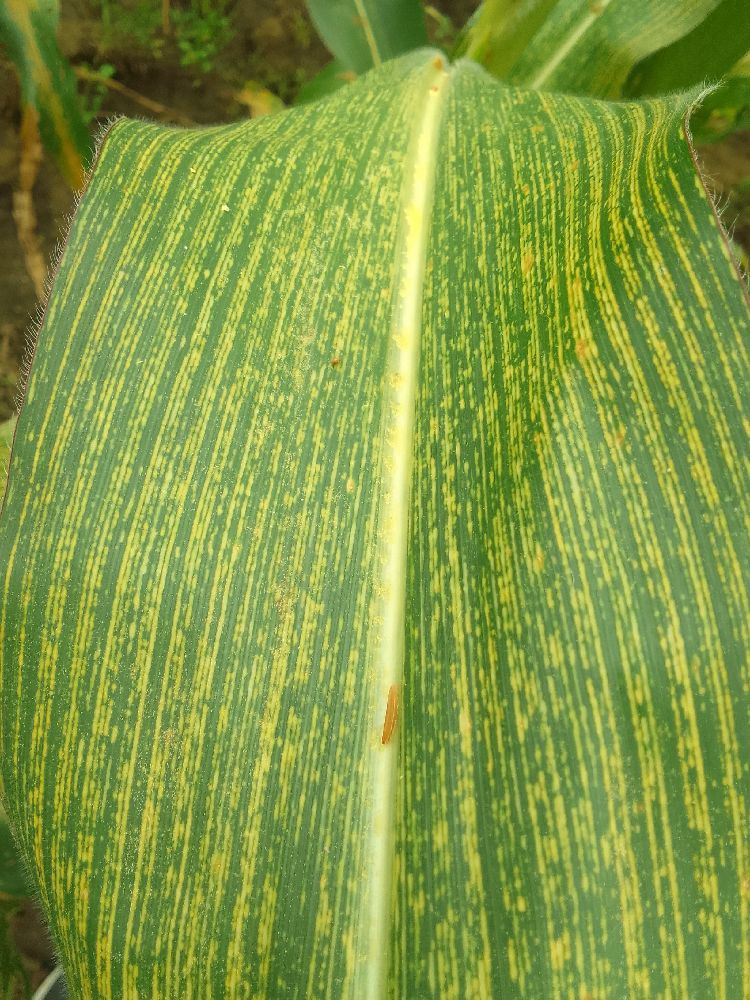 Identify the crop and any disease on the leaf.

maize, maize streak virus
